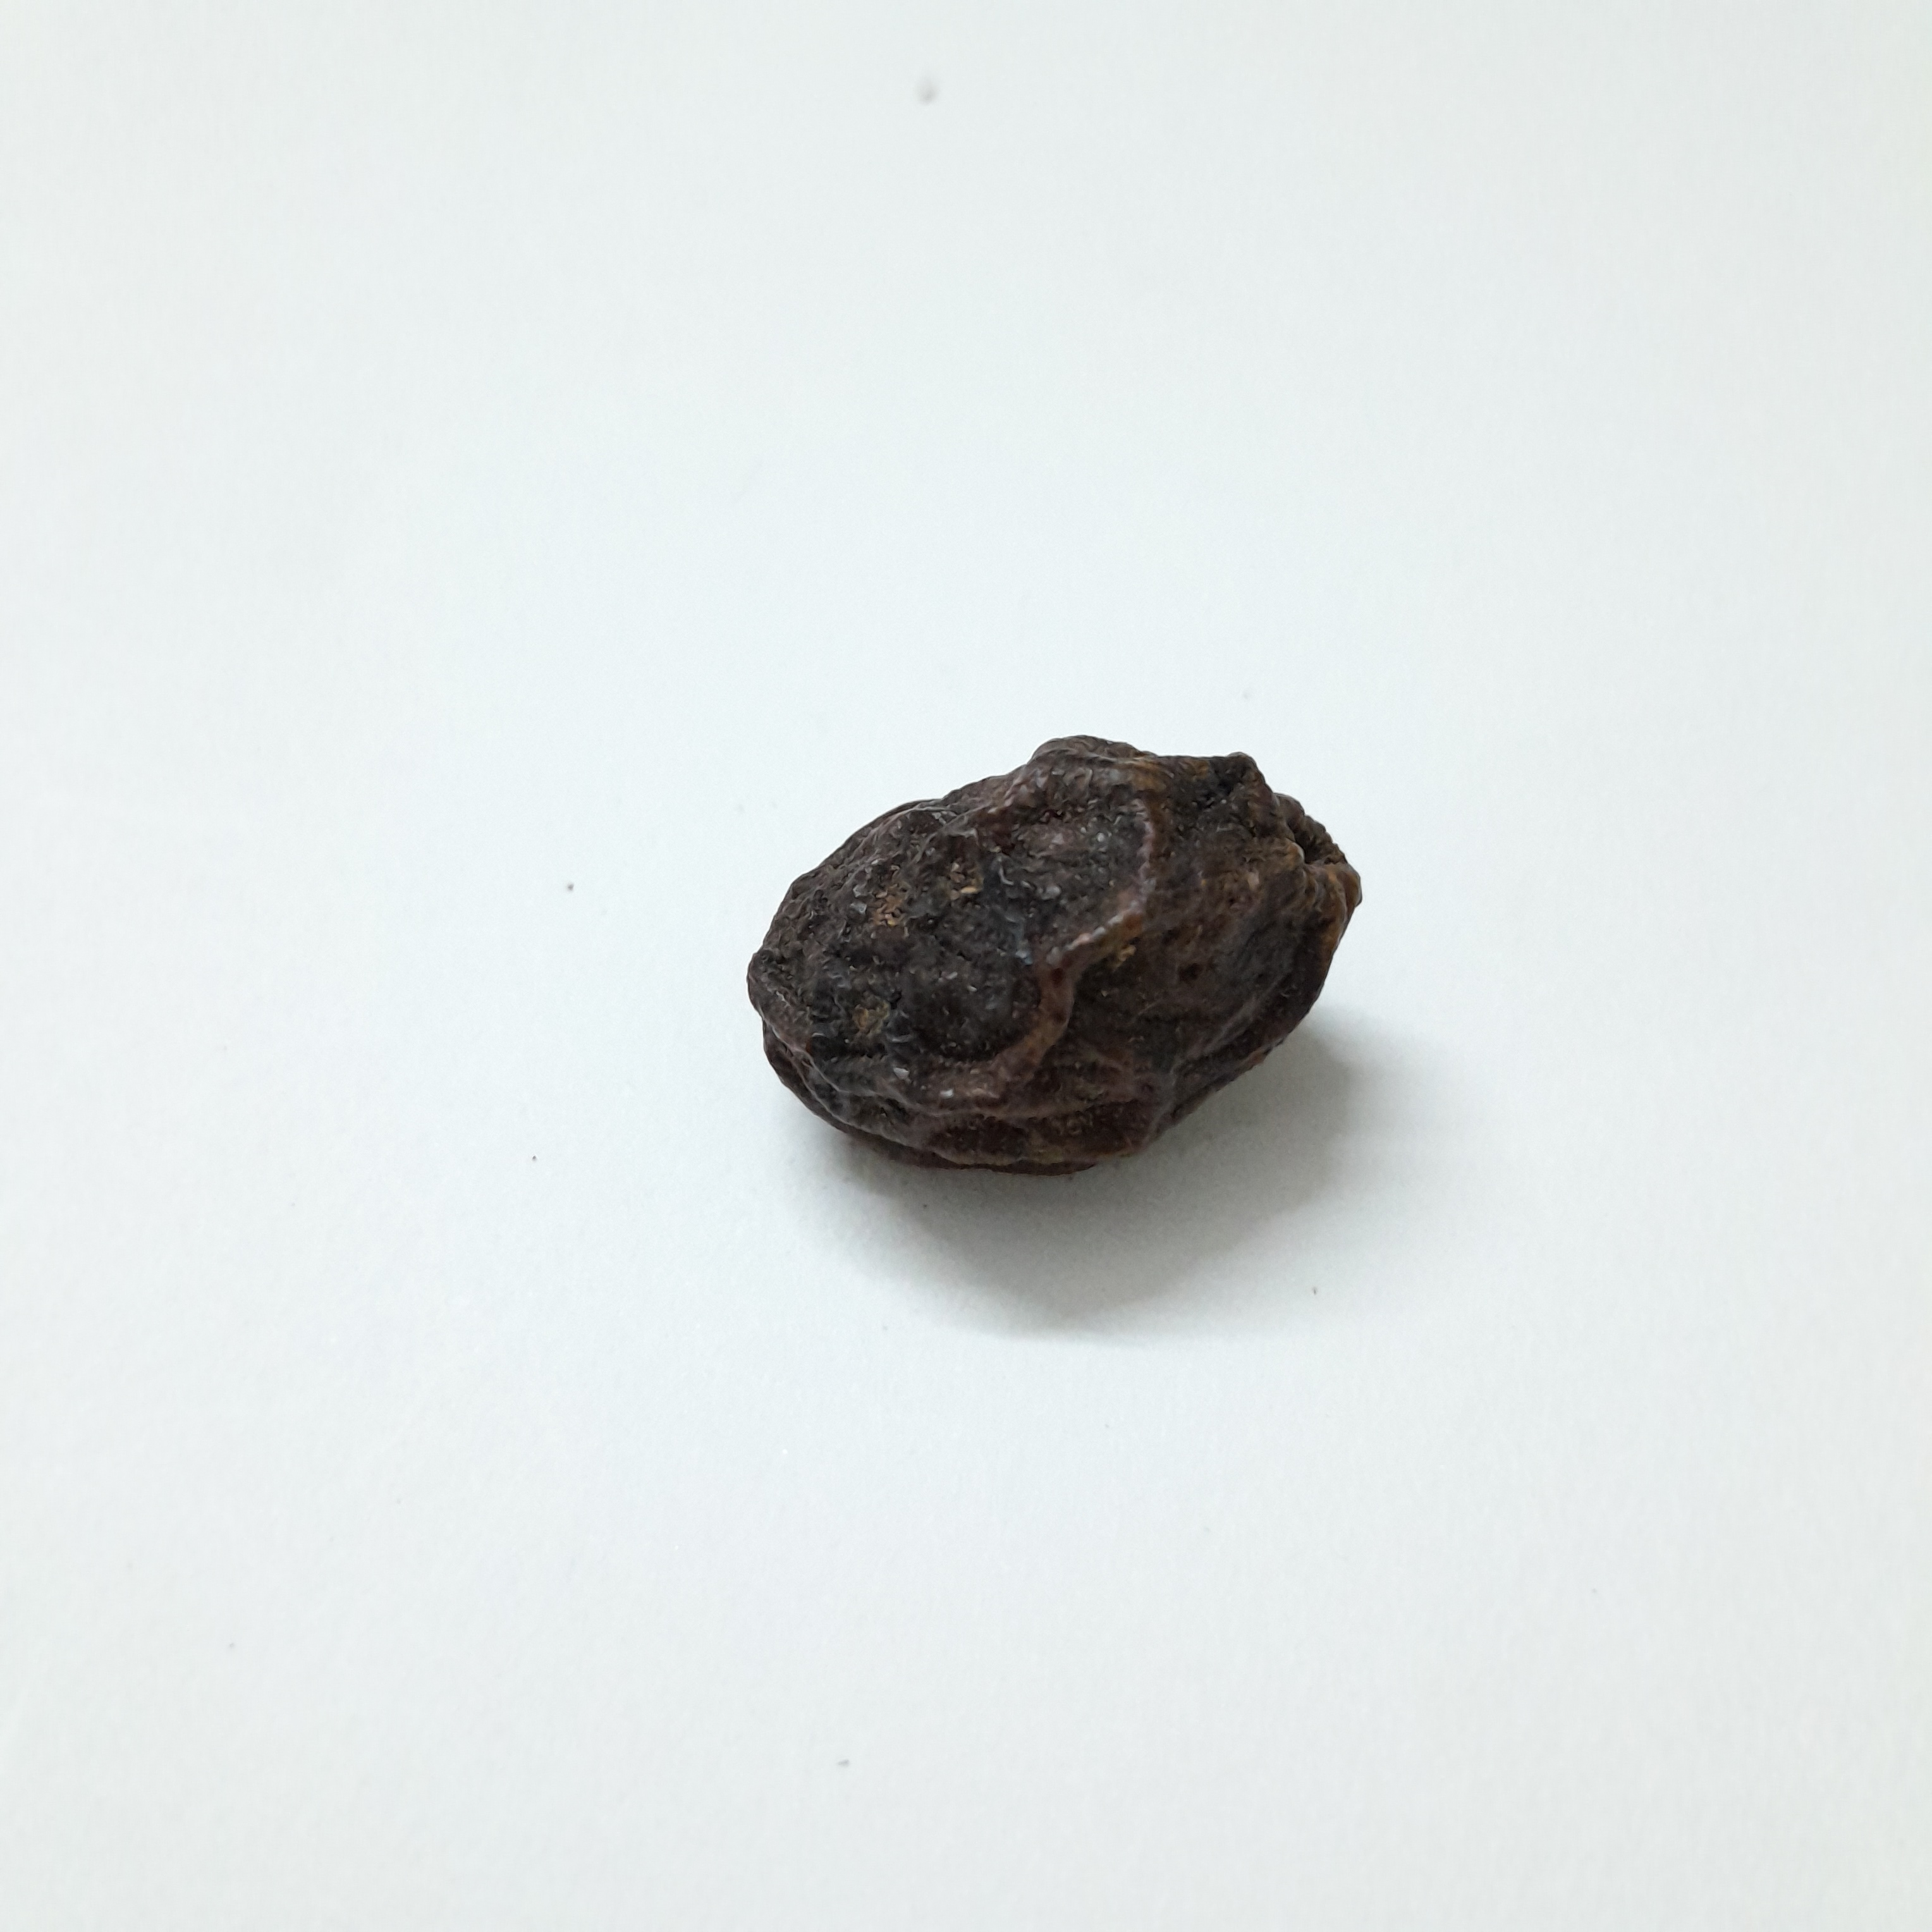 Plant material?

kadukharik
